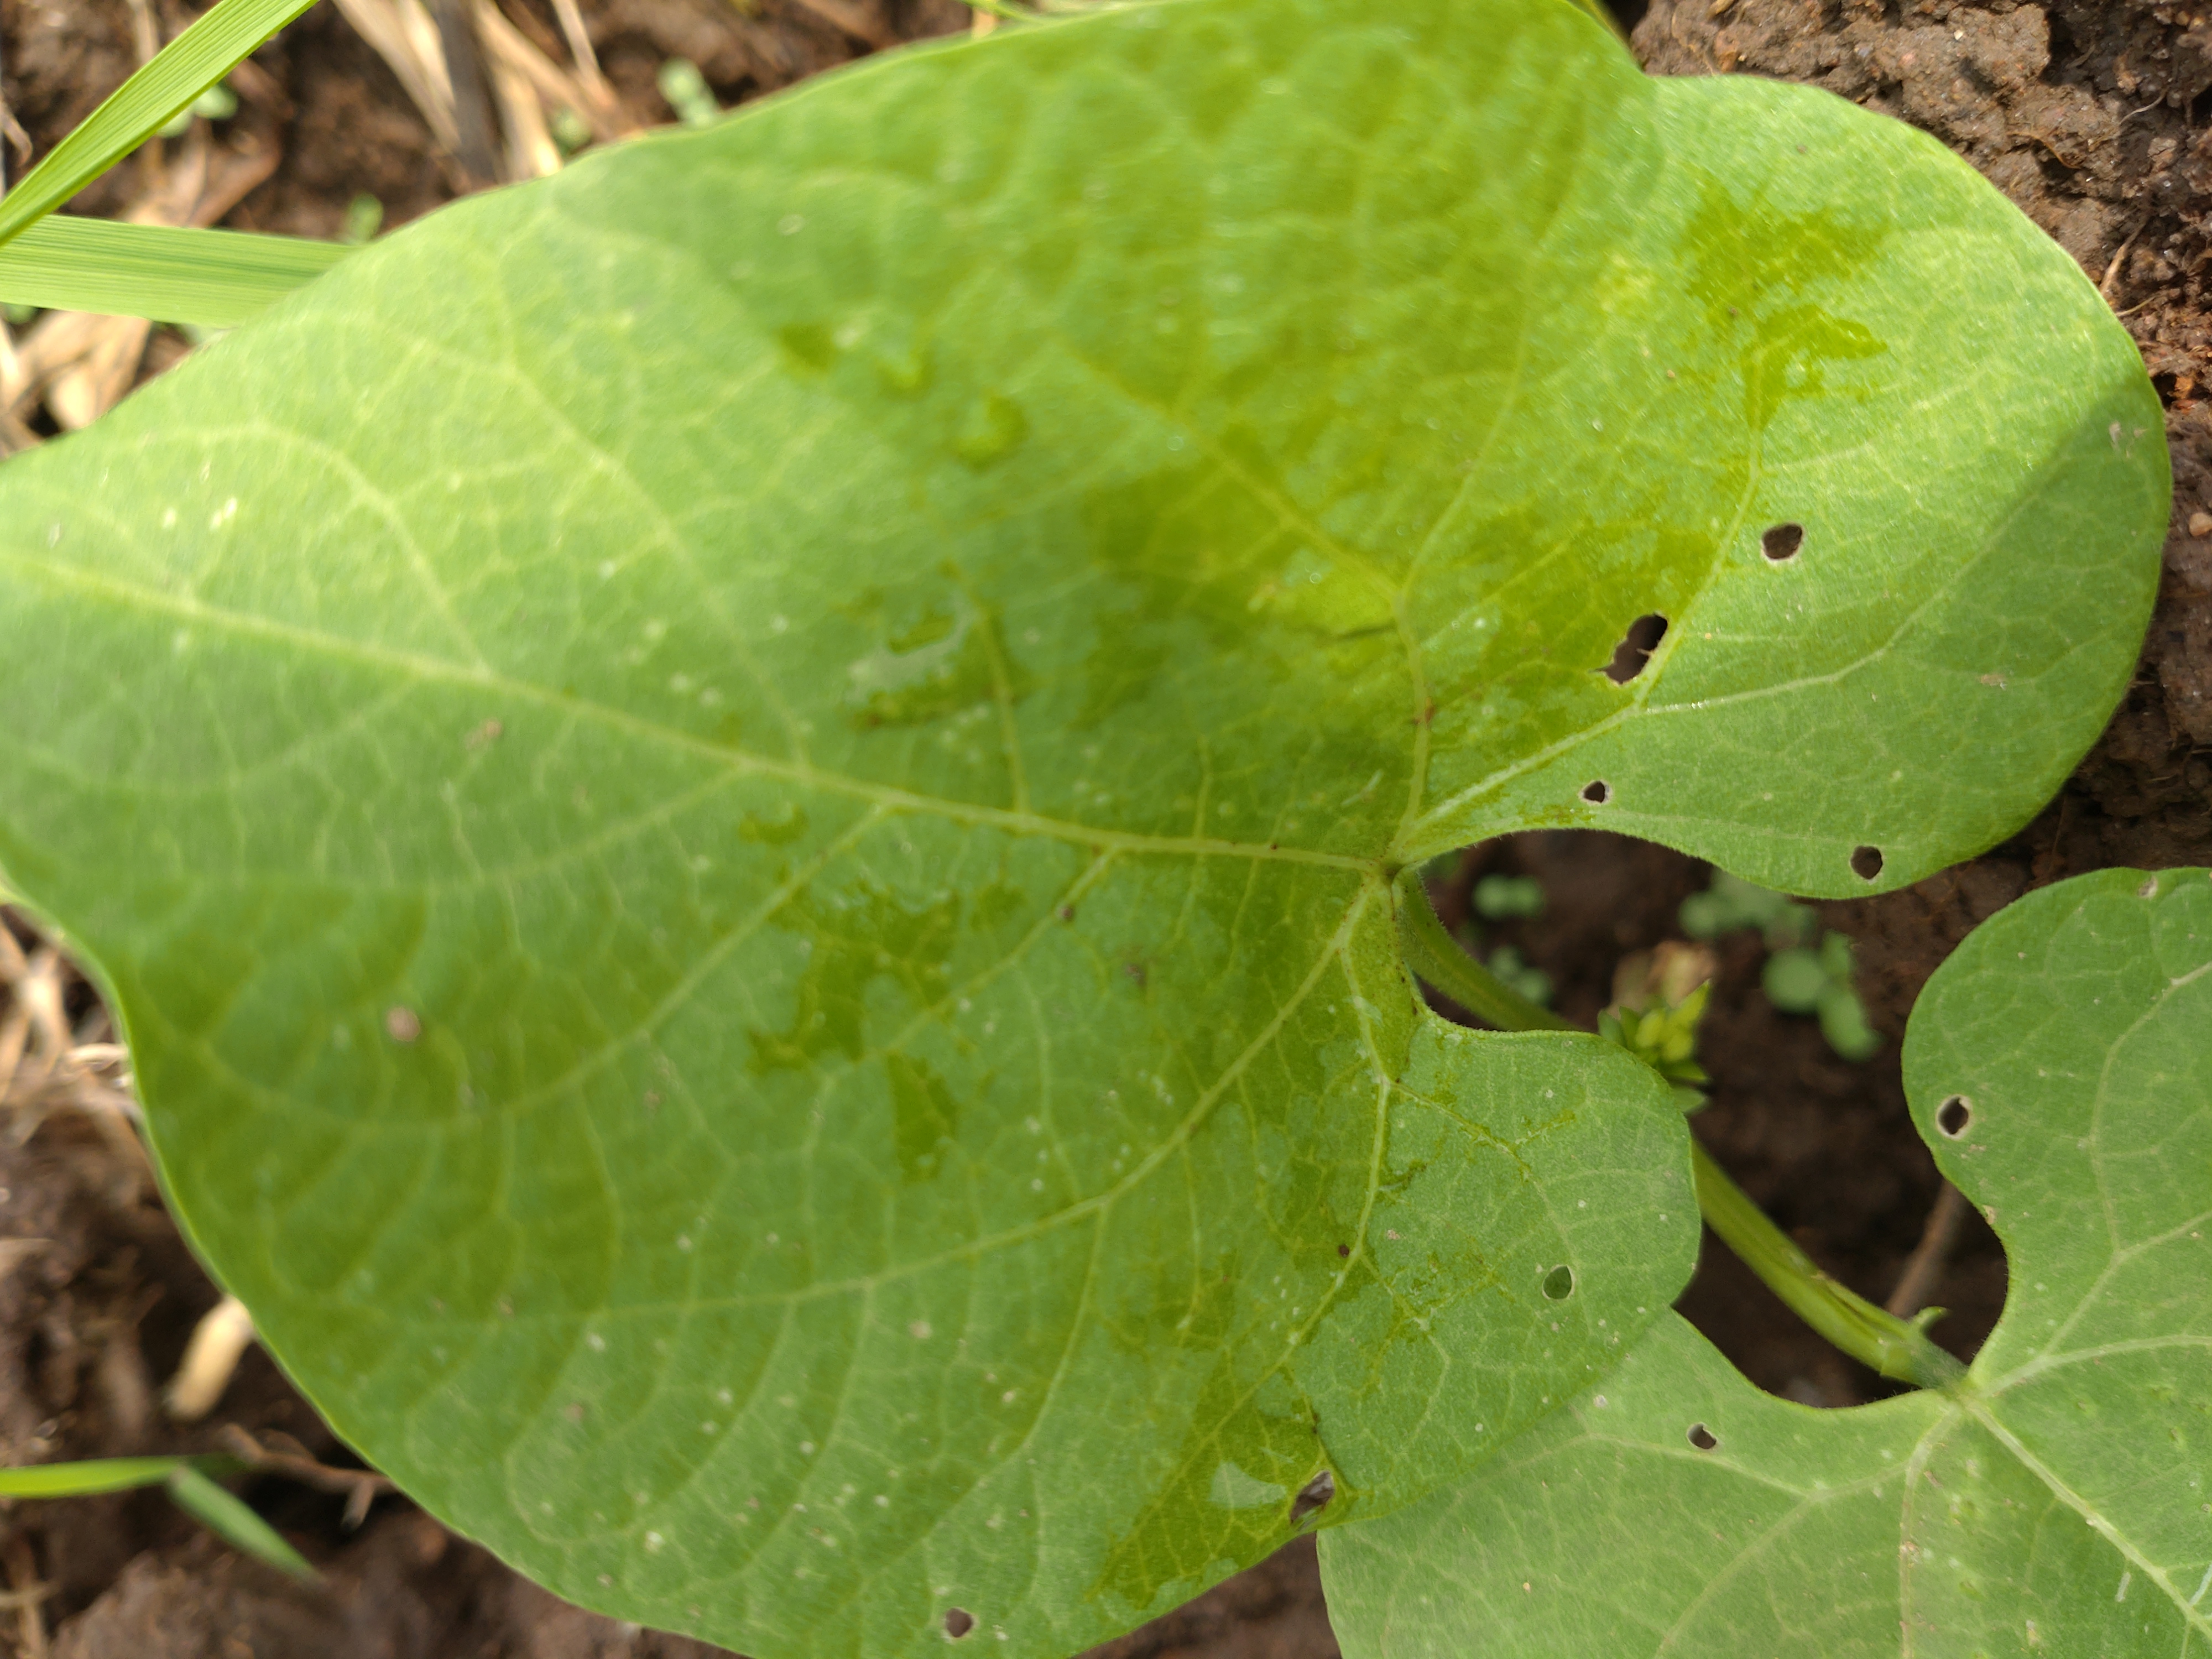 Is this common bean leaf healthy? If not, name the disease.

healthy
